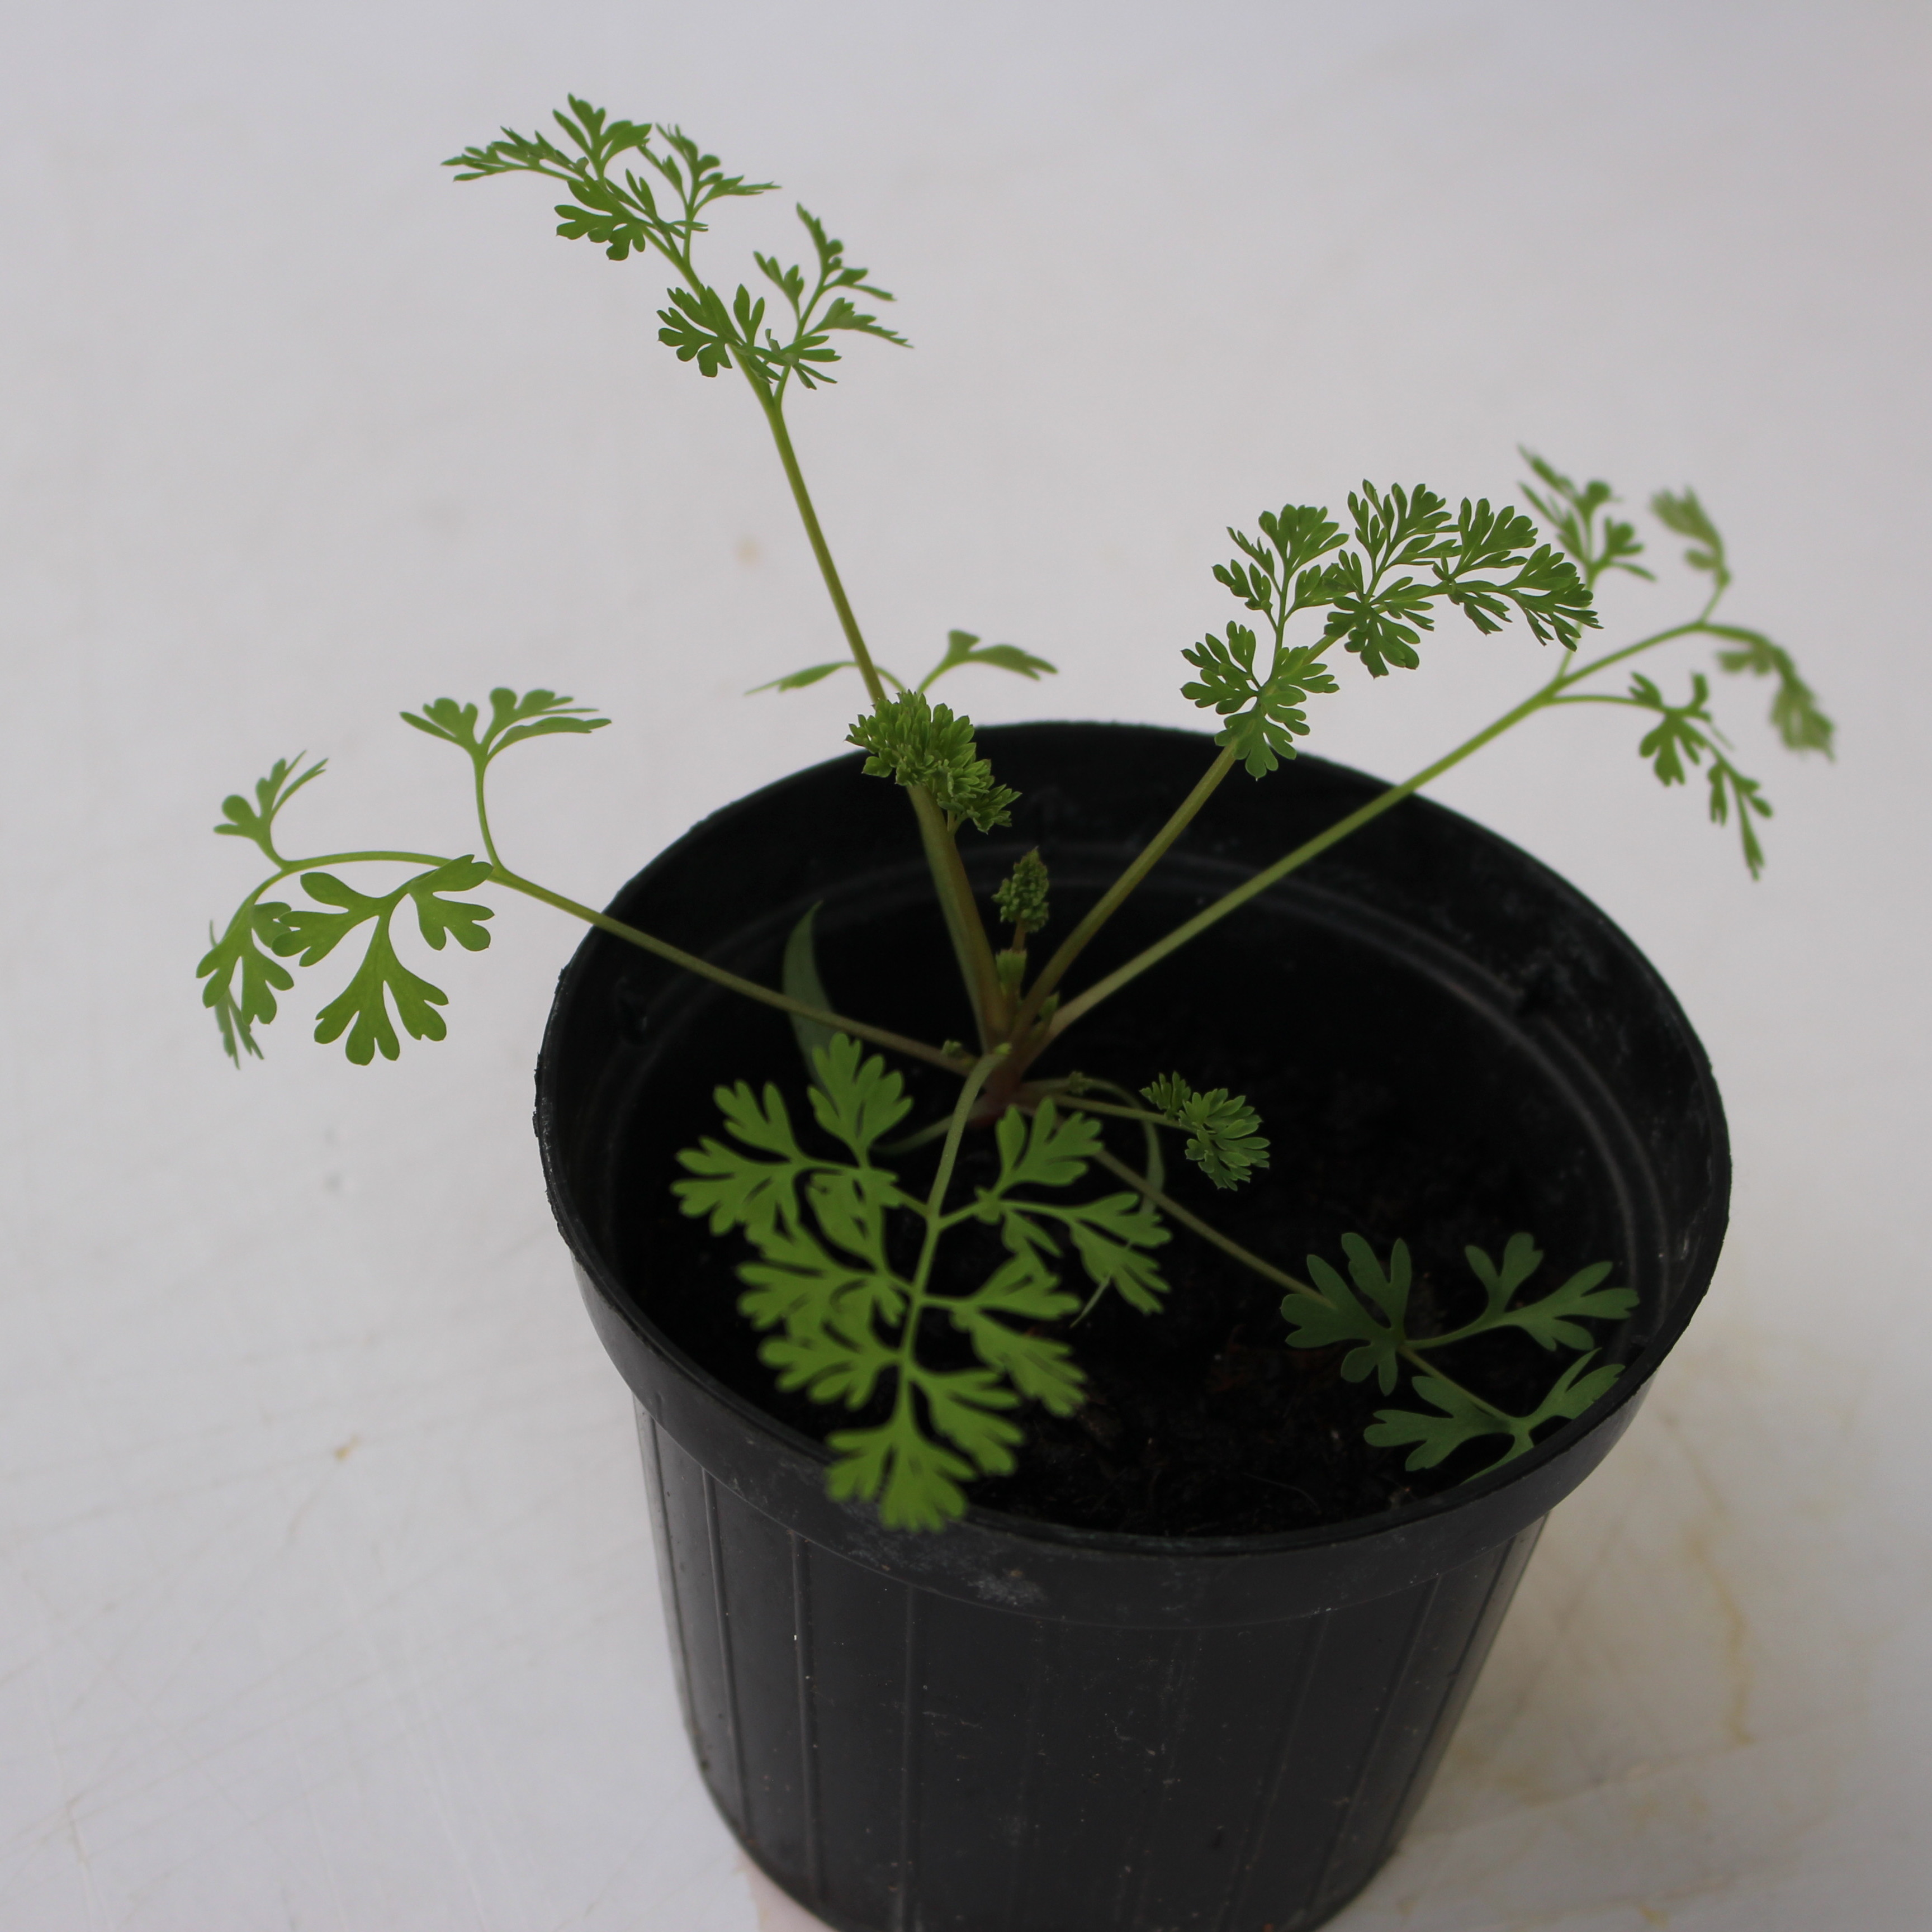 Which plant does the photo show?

Fumaria officinalis
